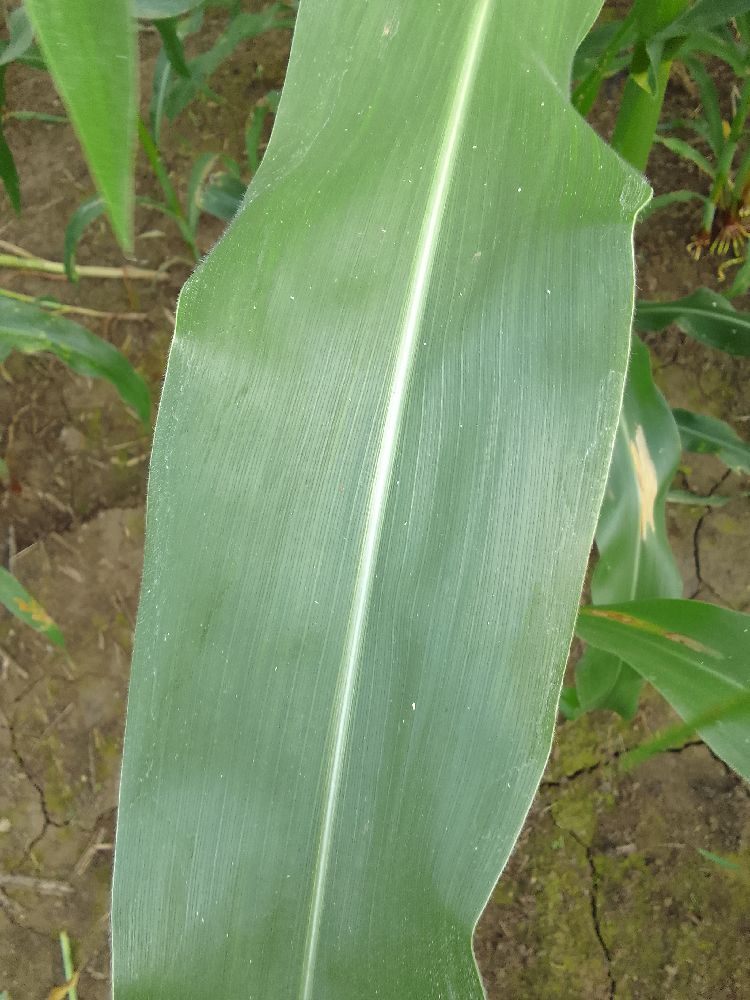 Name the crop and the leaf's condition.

maize, healthy
